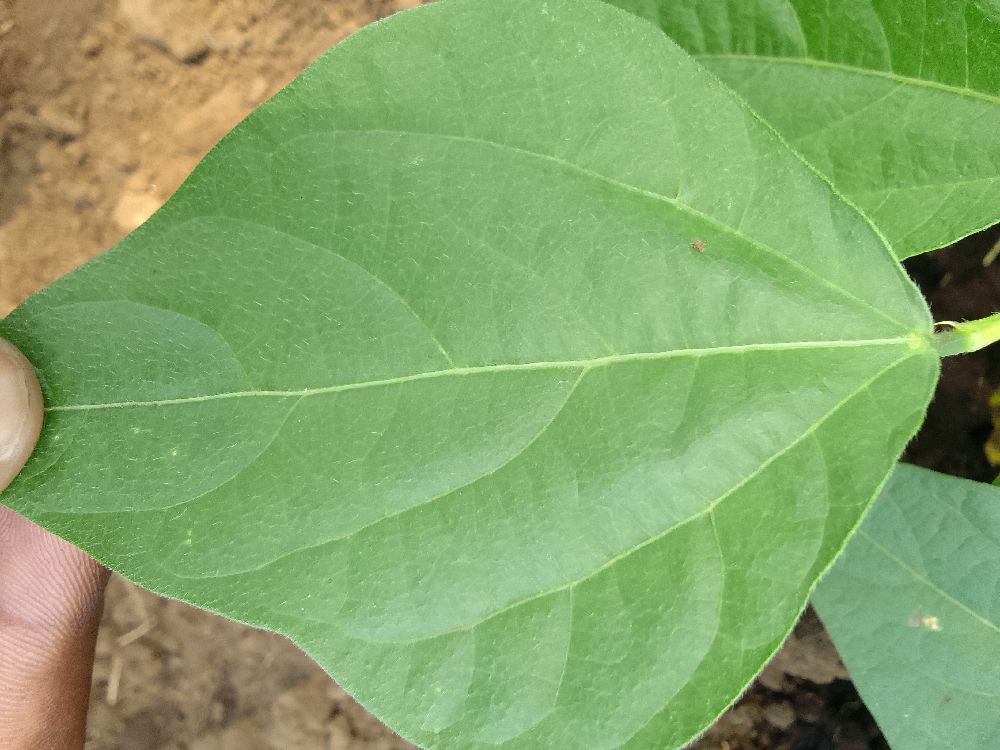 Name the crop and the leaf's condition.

common bean, healthy
